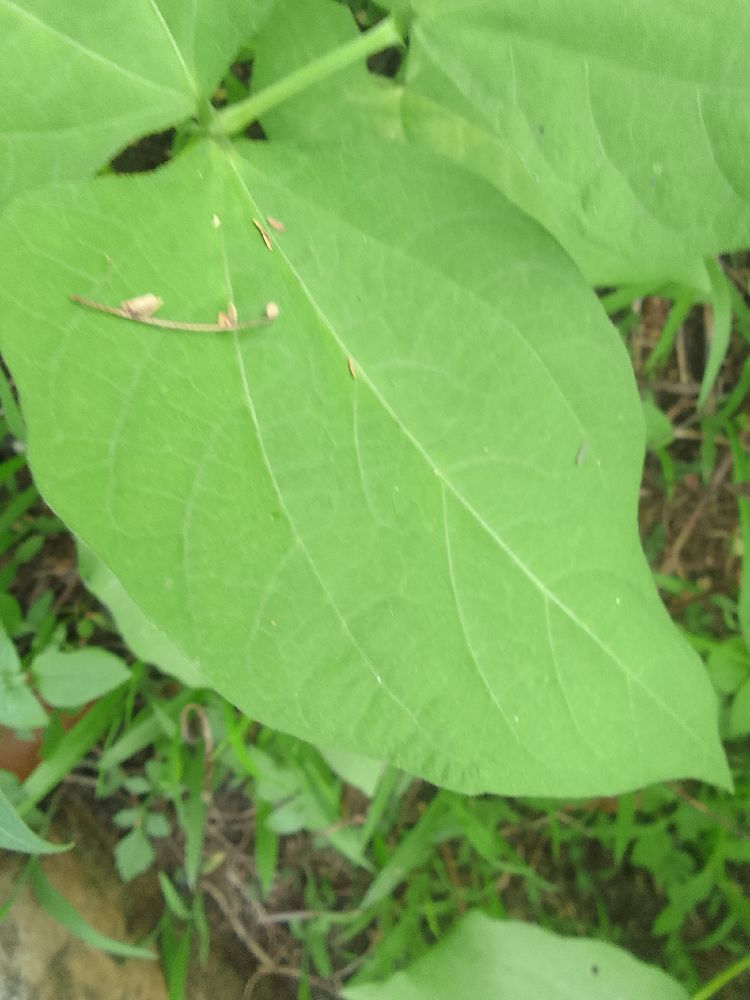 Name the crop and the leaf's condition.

common bean, healthy
